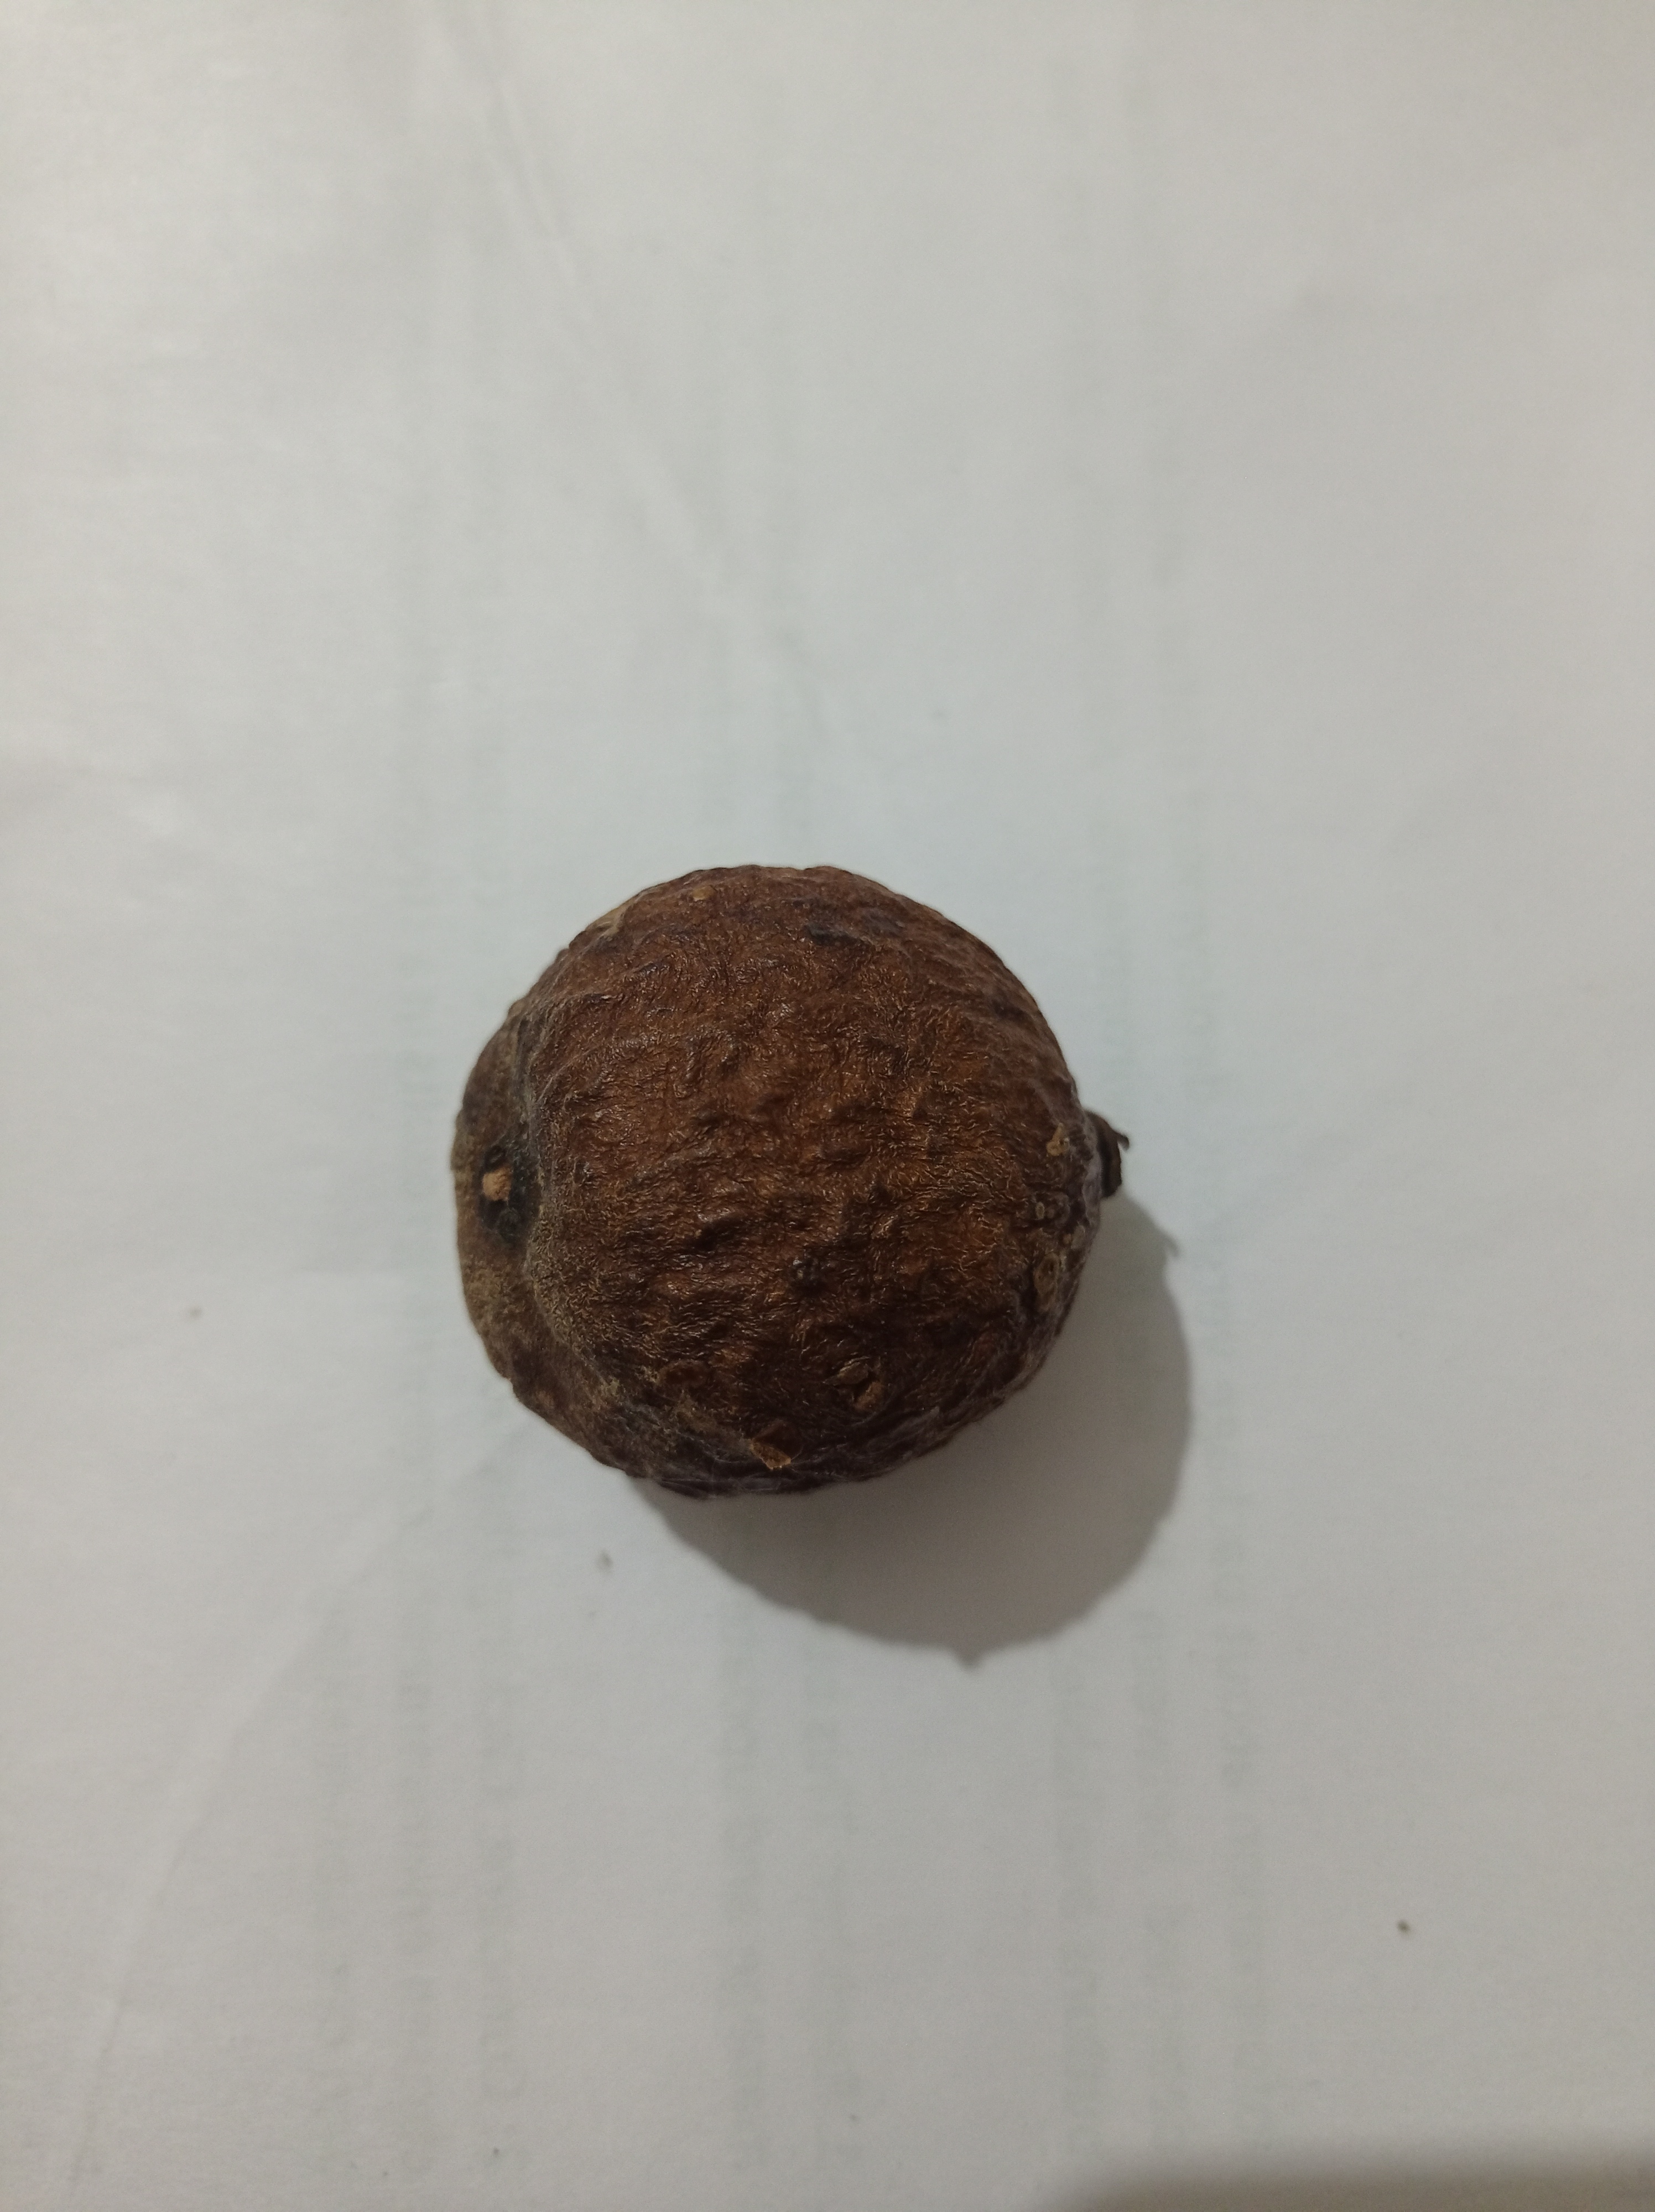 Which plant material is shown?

madanphal
